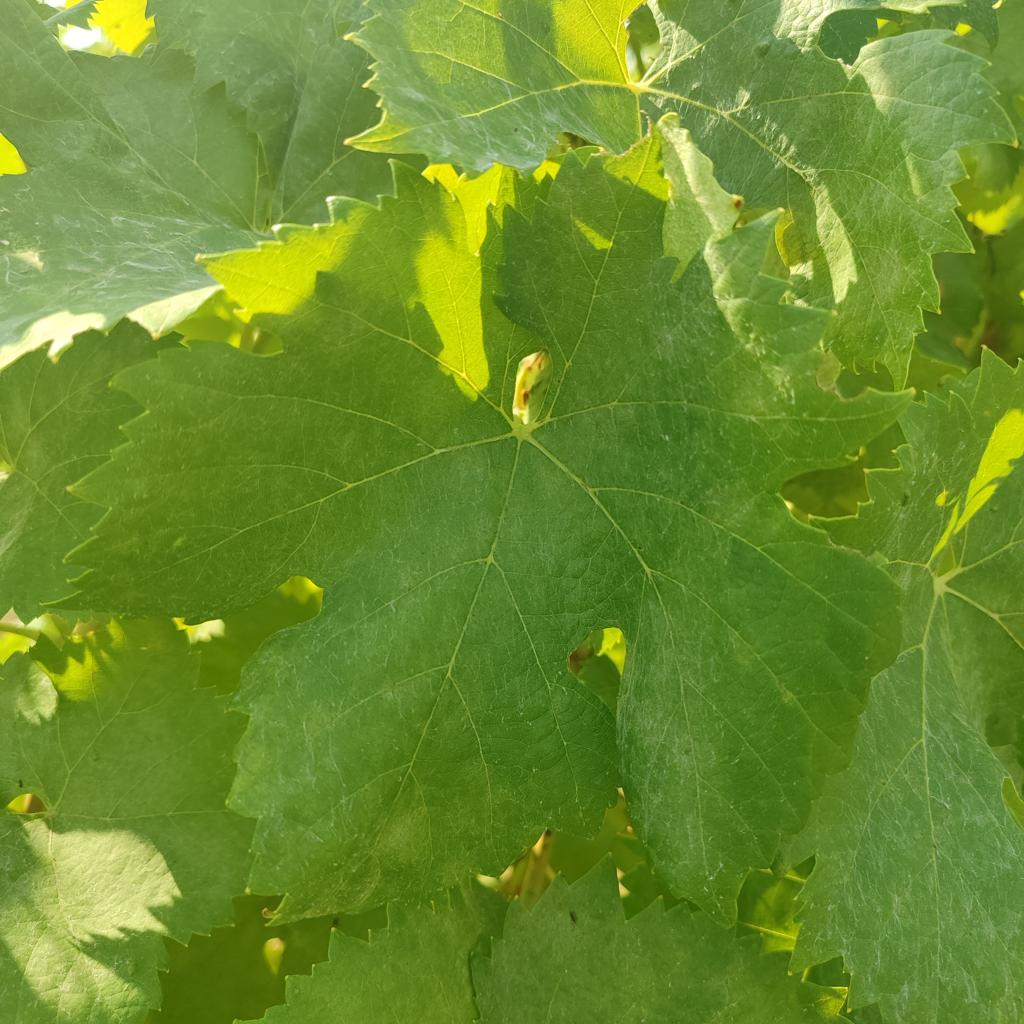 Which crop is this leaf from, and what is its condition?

grapevine, healthy
